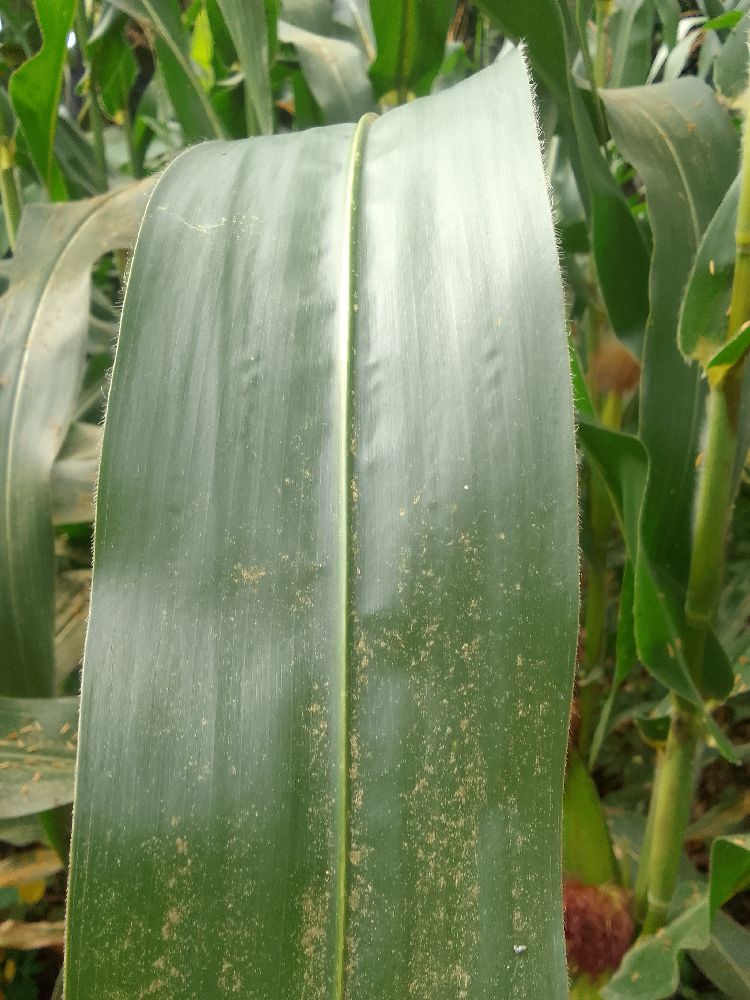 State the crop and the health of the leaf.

maize, healthy
